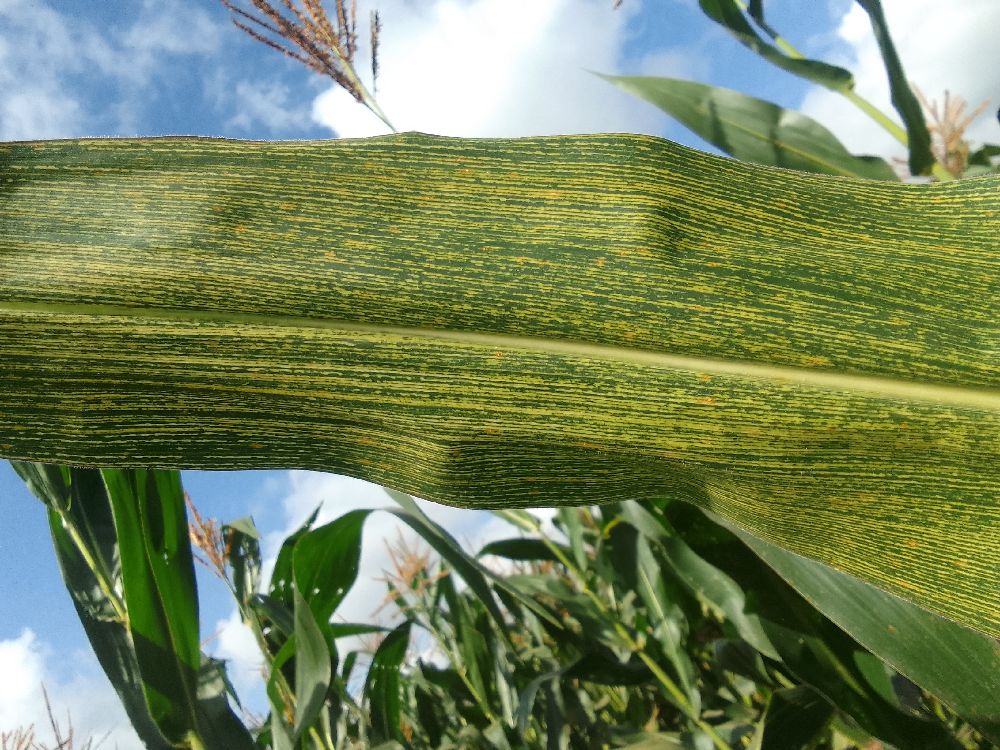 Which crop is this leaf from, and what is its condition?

maize, maize streak virus
